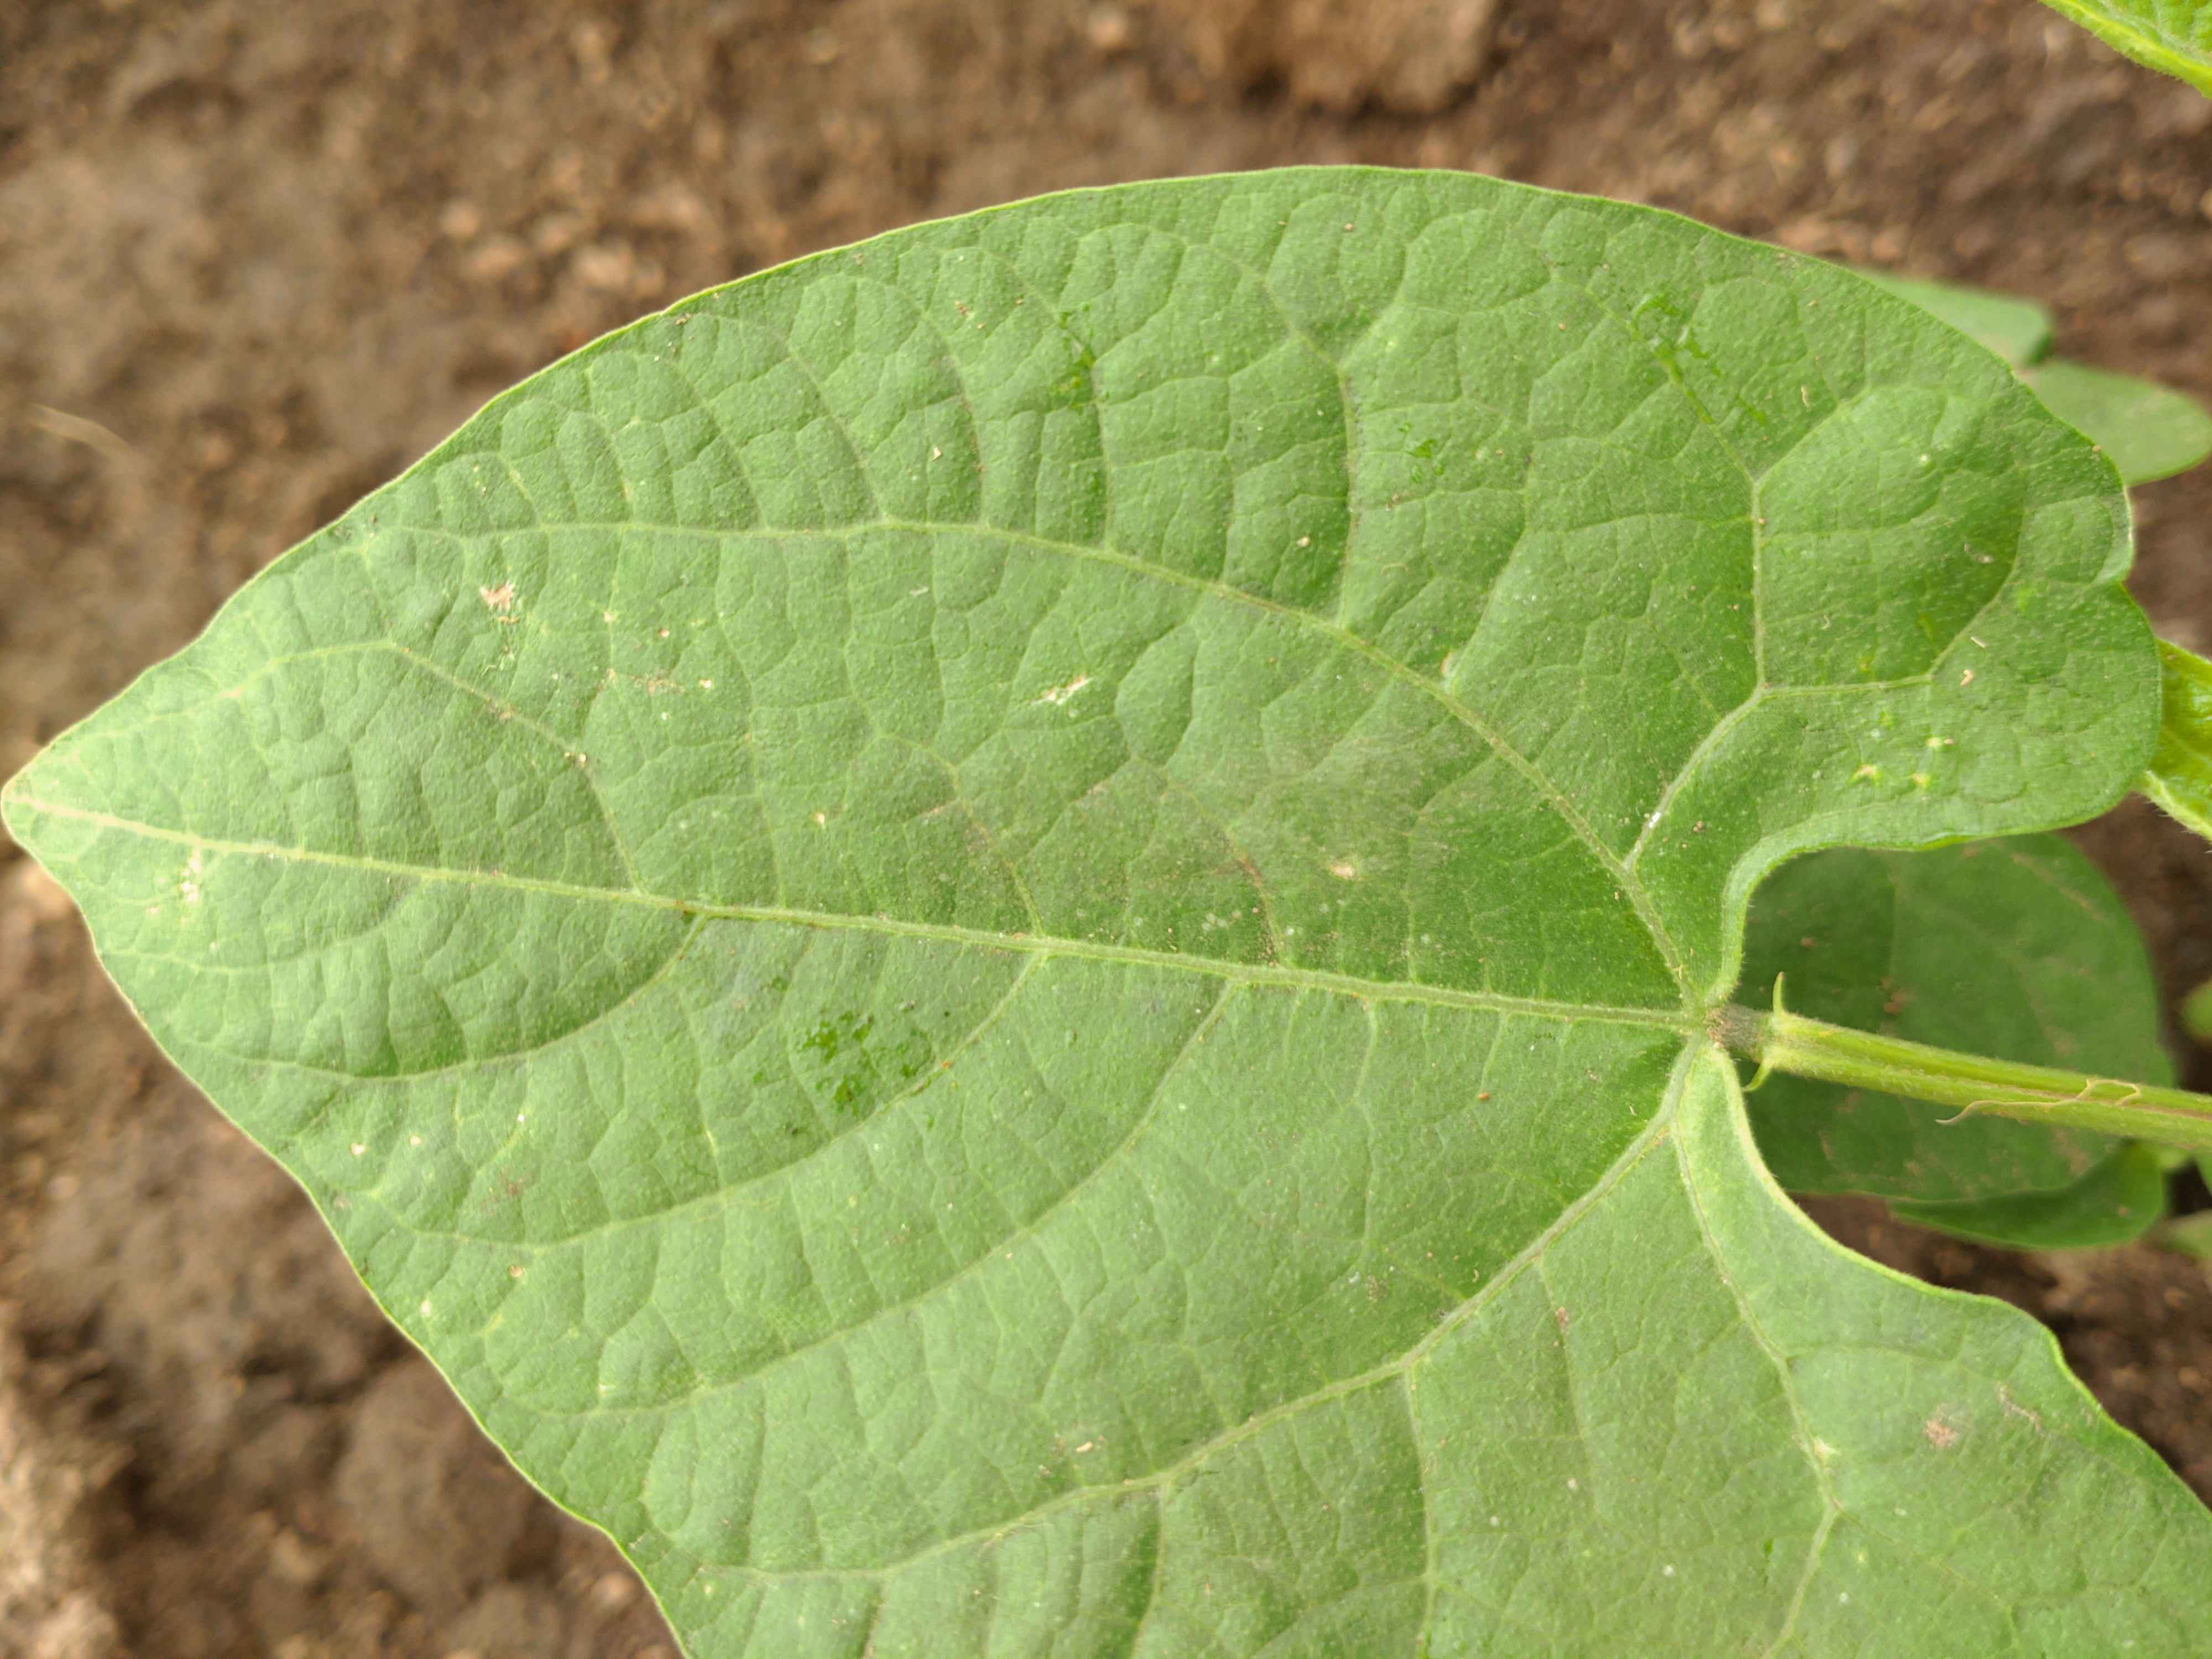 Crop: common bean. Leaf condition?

healthy
